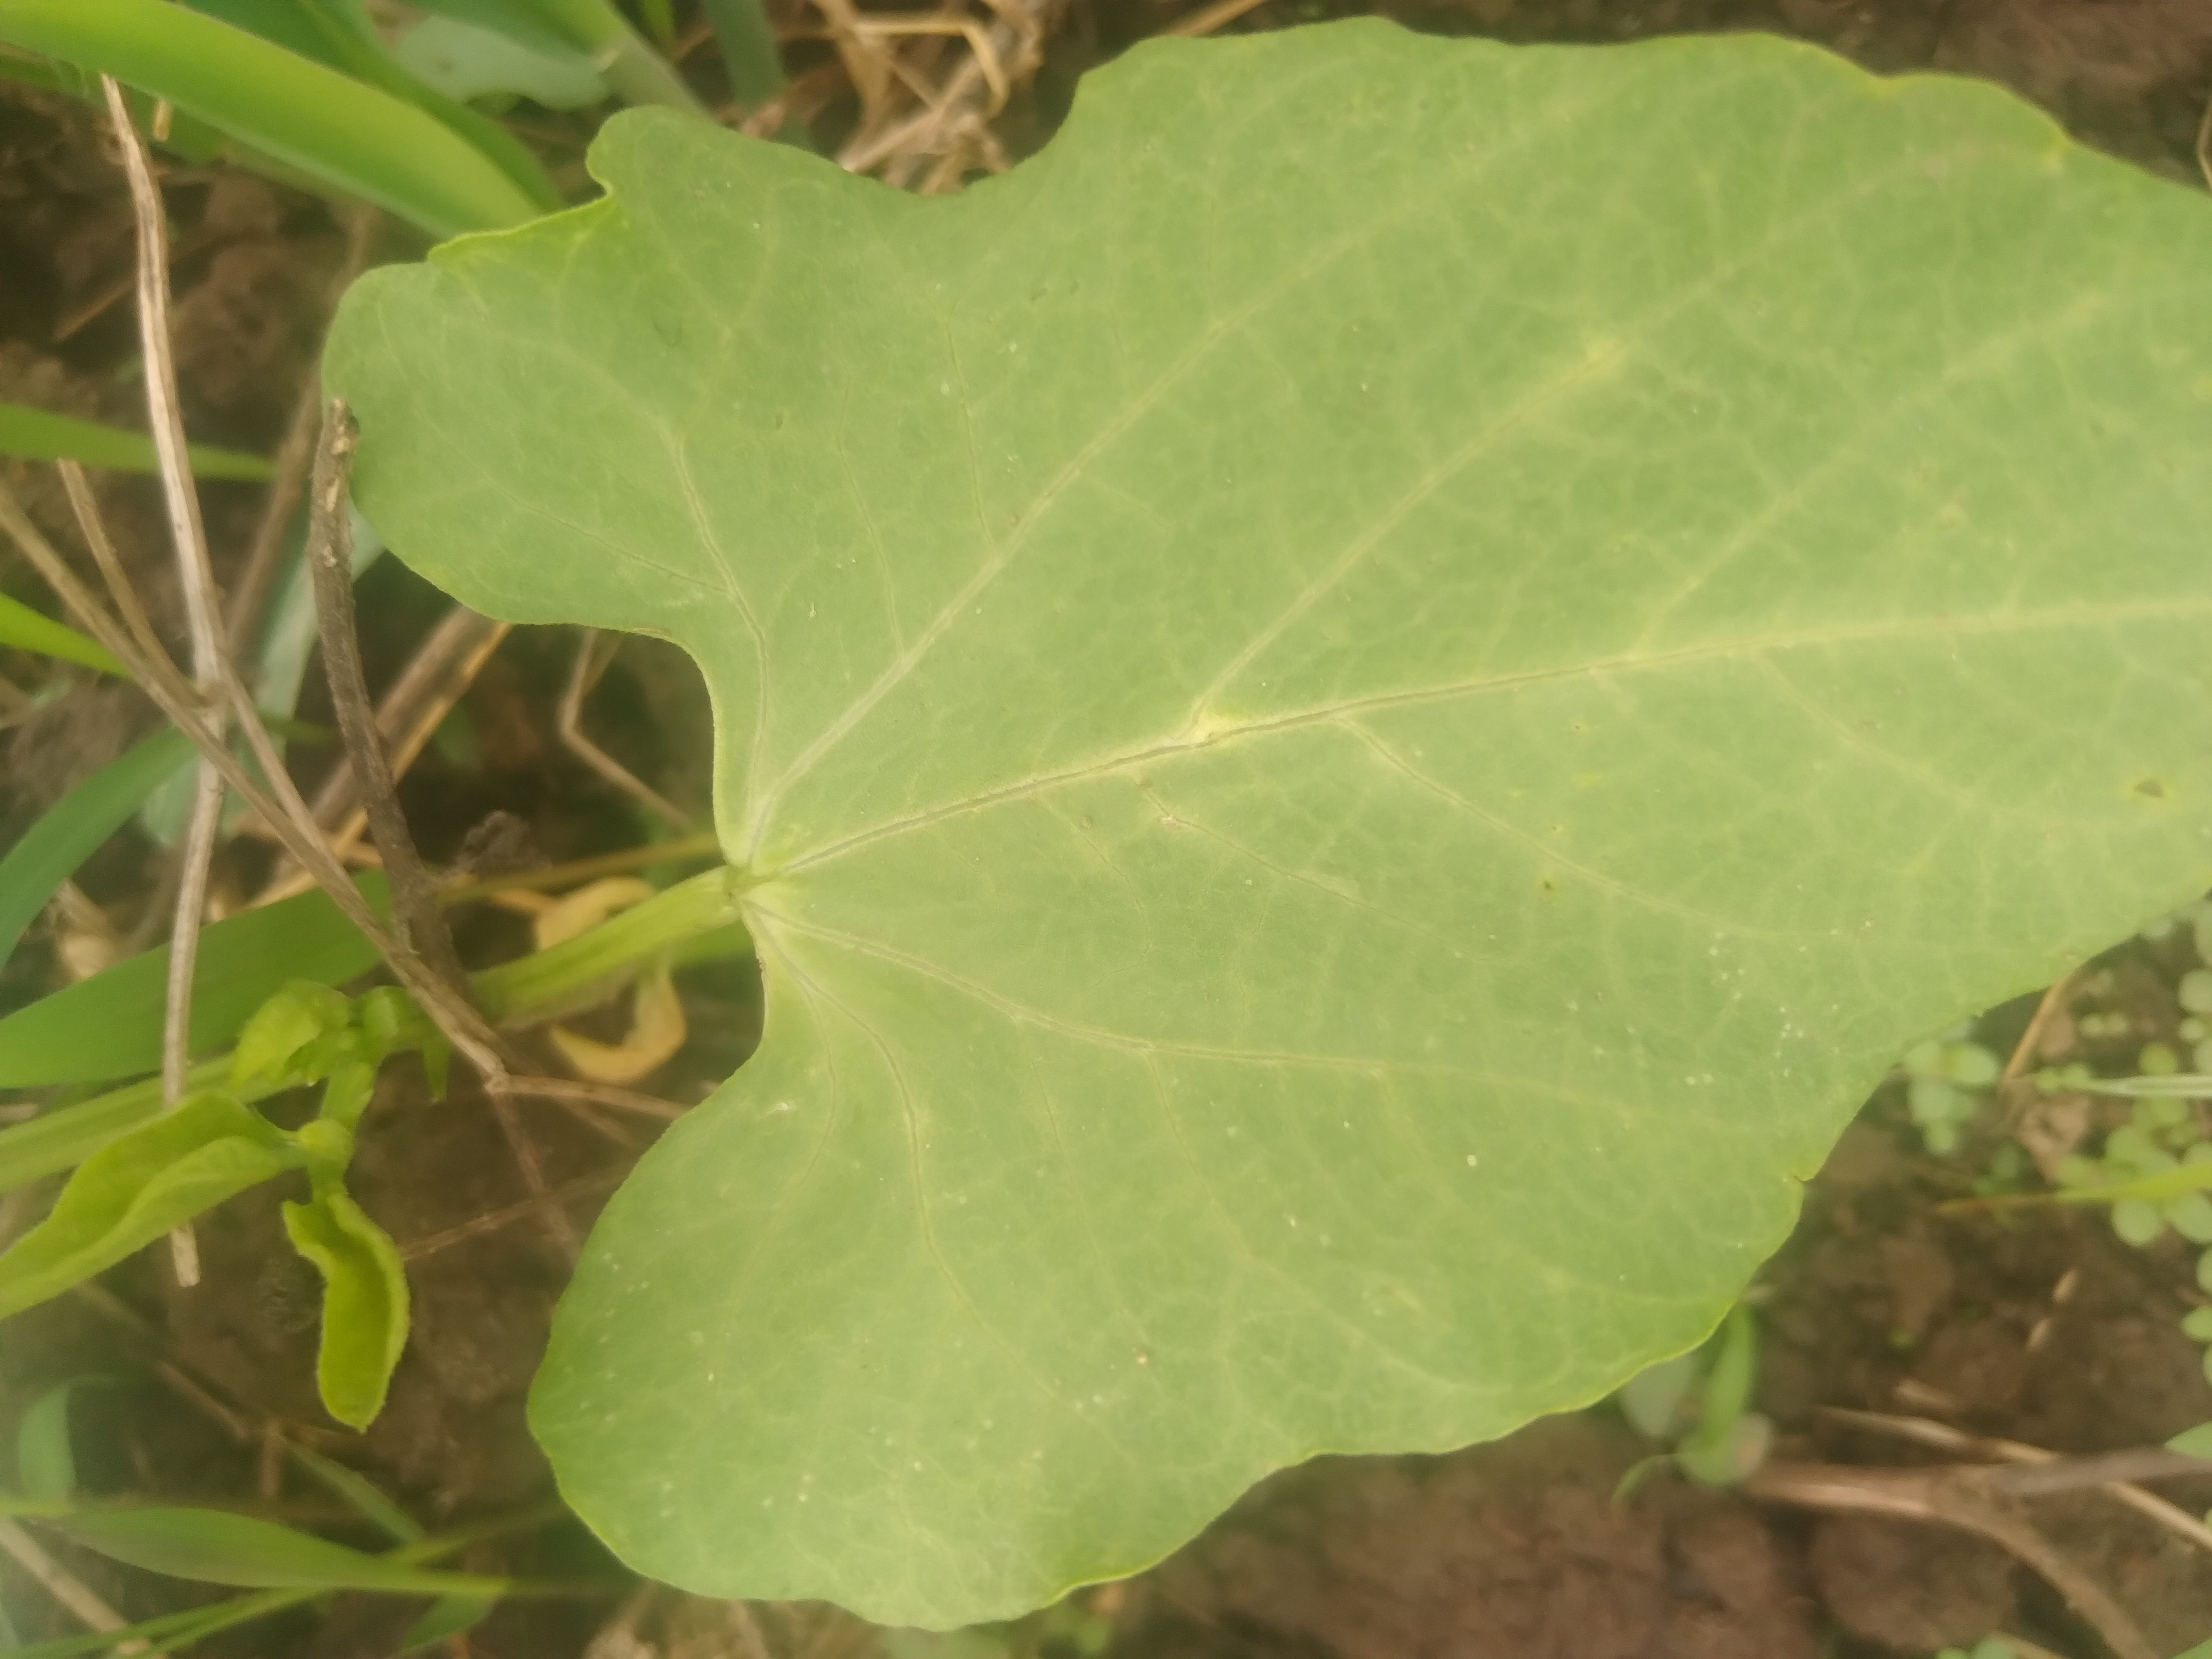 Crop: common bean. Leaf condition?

healthy
